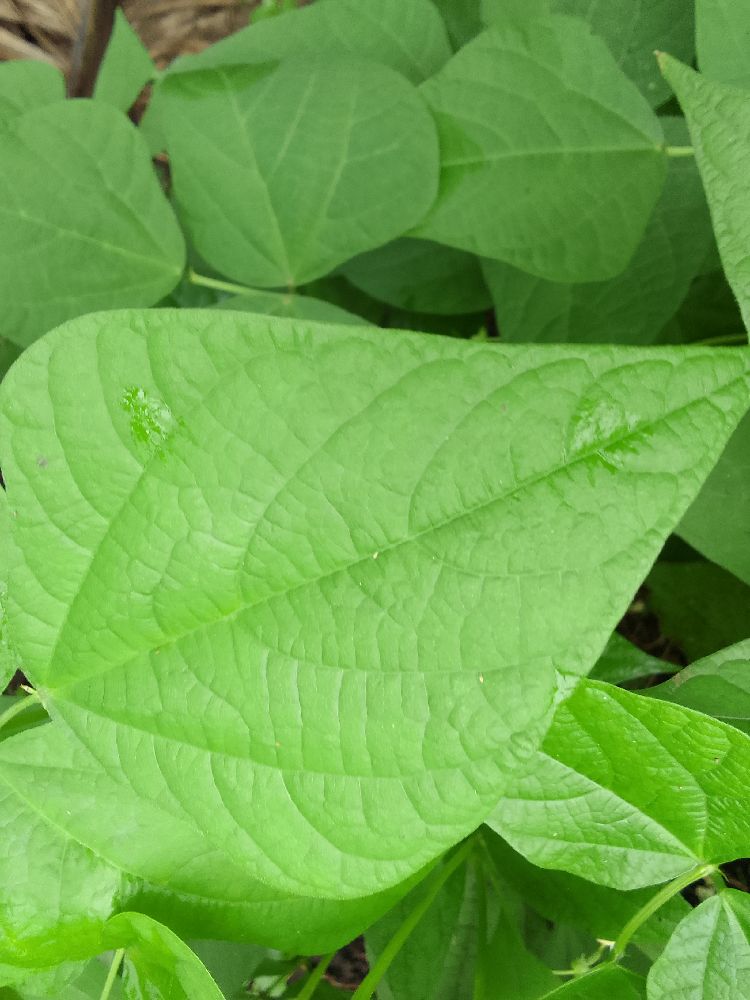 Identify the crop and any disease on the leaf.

common bean, healthy
